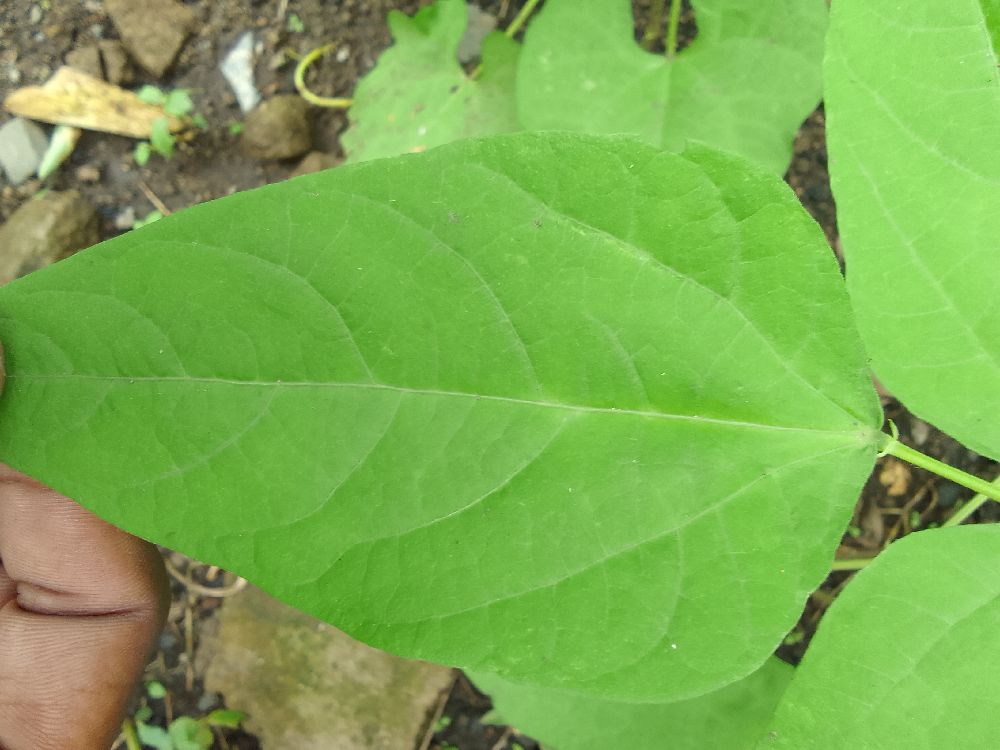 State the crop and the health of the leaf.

common bean, healthy
